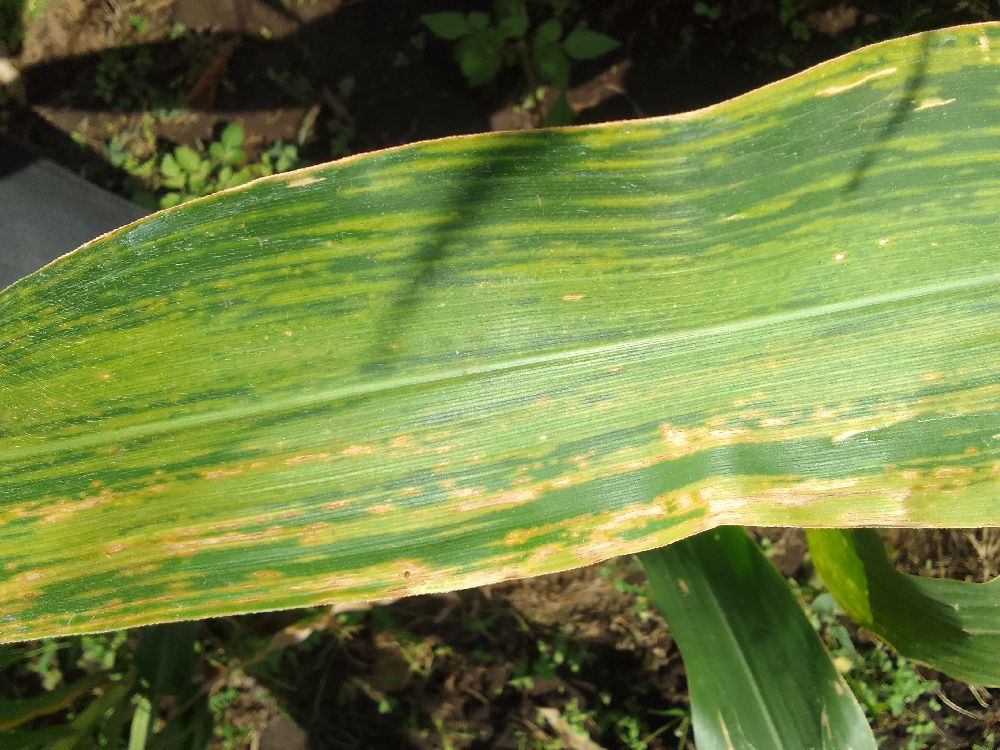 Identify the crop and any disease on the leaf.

maize, maize lethal necrosis
